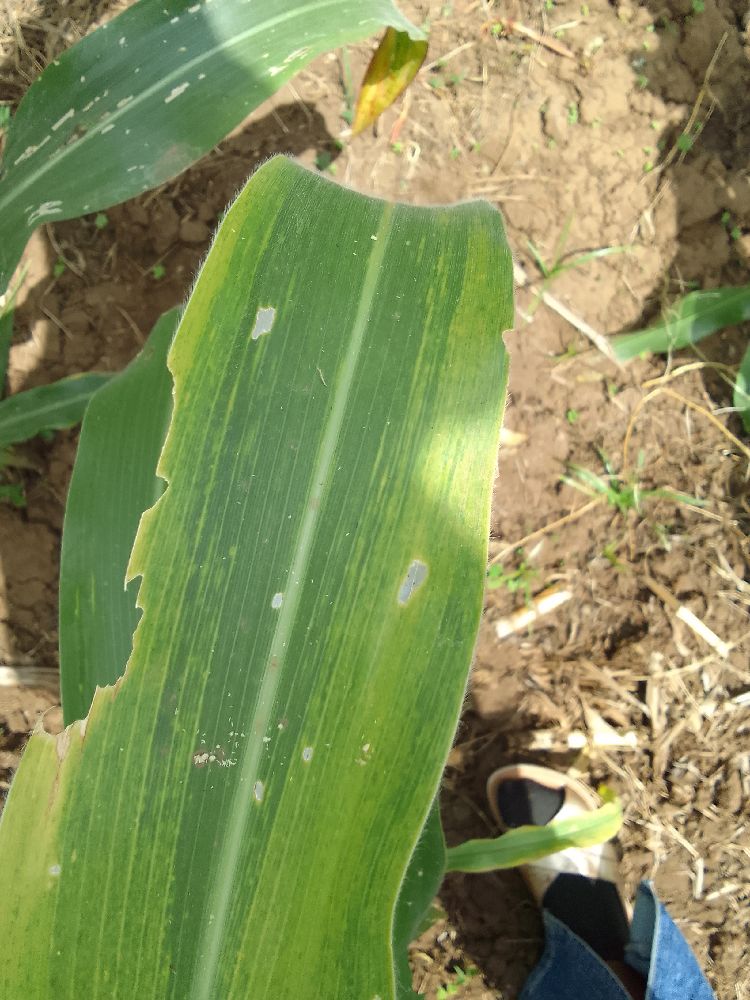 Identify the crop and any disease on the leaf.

maize, maize lethal necrosis
